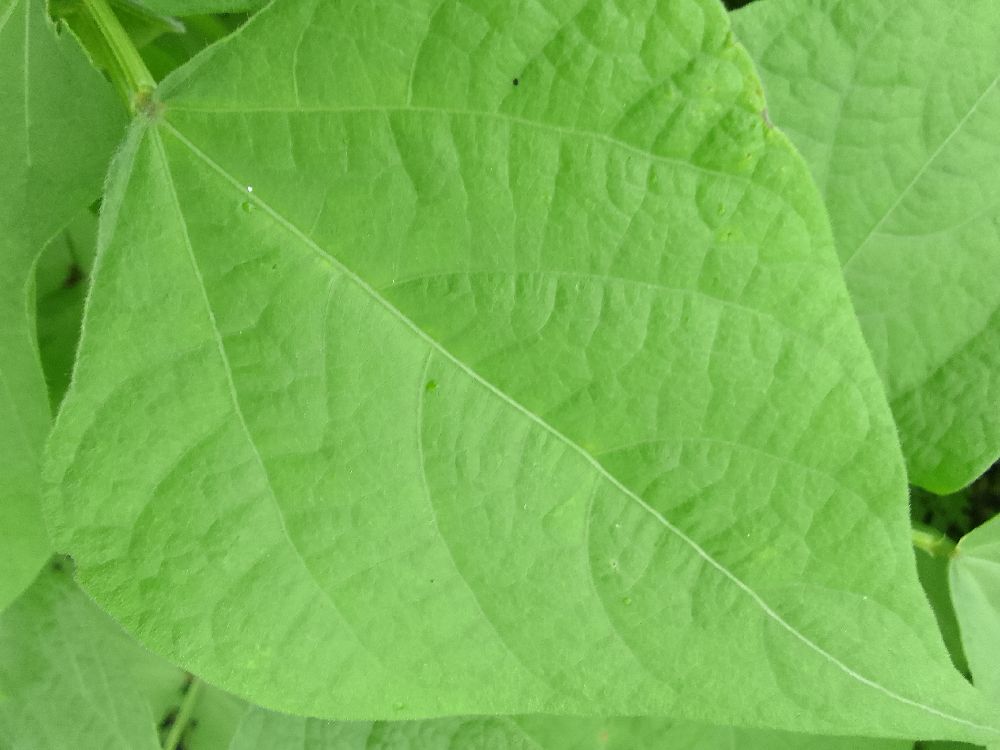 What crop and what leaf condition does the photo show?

common bean, healthy
